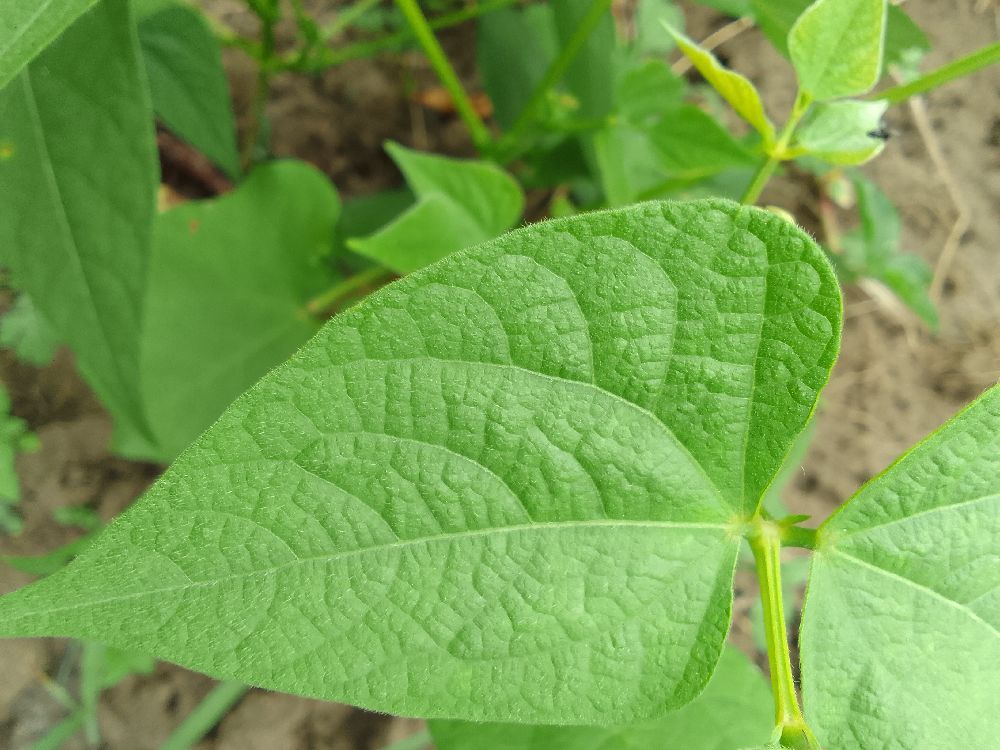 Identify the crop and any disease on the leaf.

common bean, healthy
